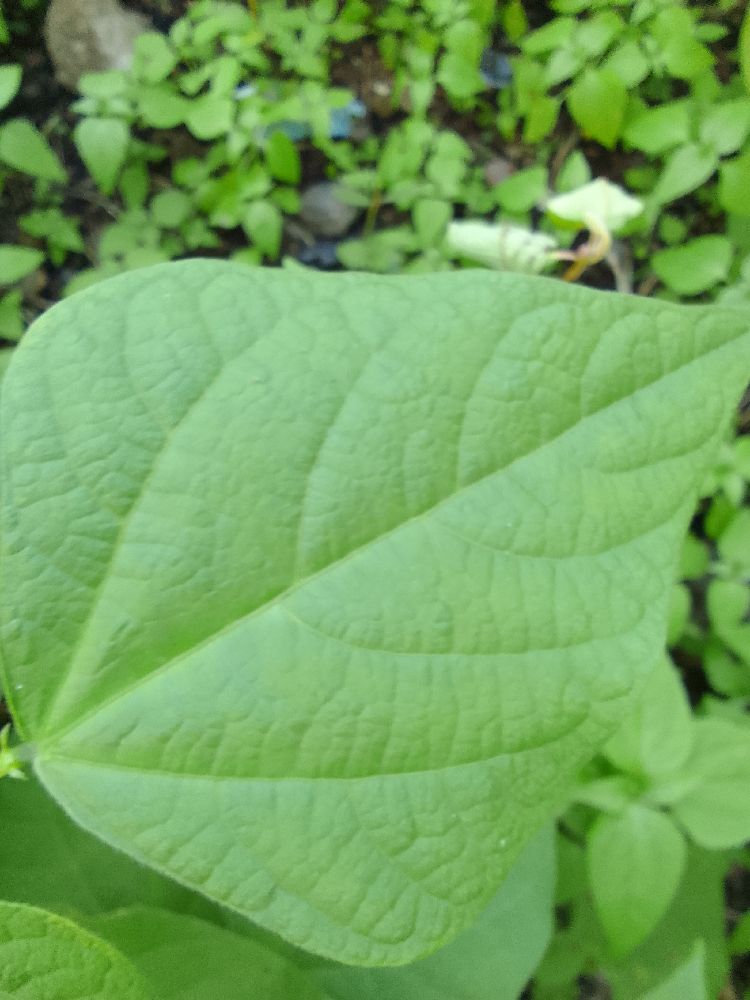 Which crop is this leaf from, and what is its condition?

common bean, healthy
